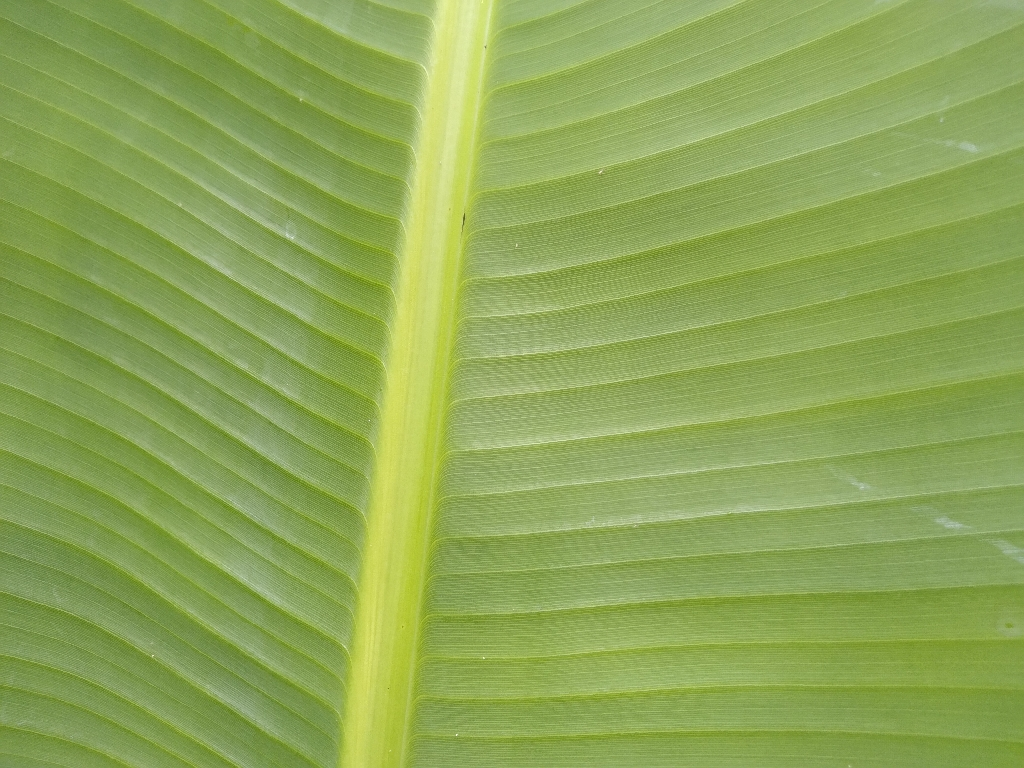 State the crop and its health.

banana, healthy
